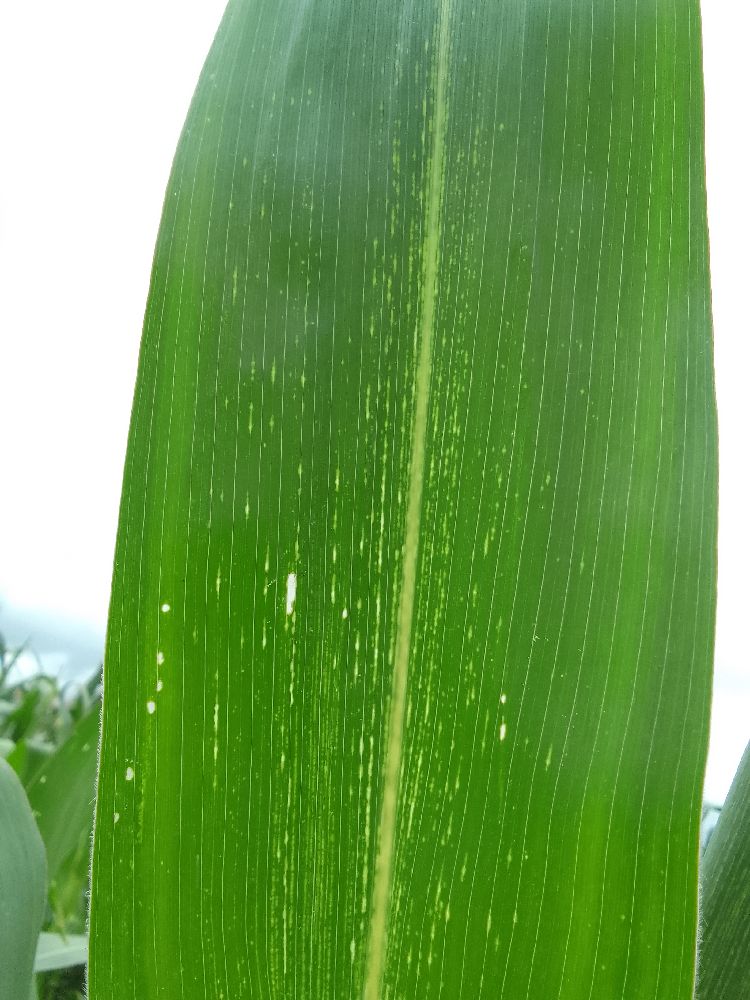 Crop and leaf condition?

maize, maize streak virus
